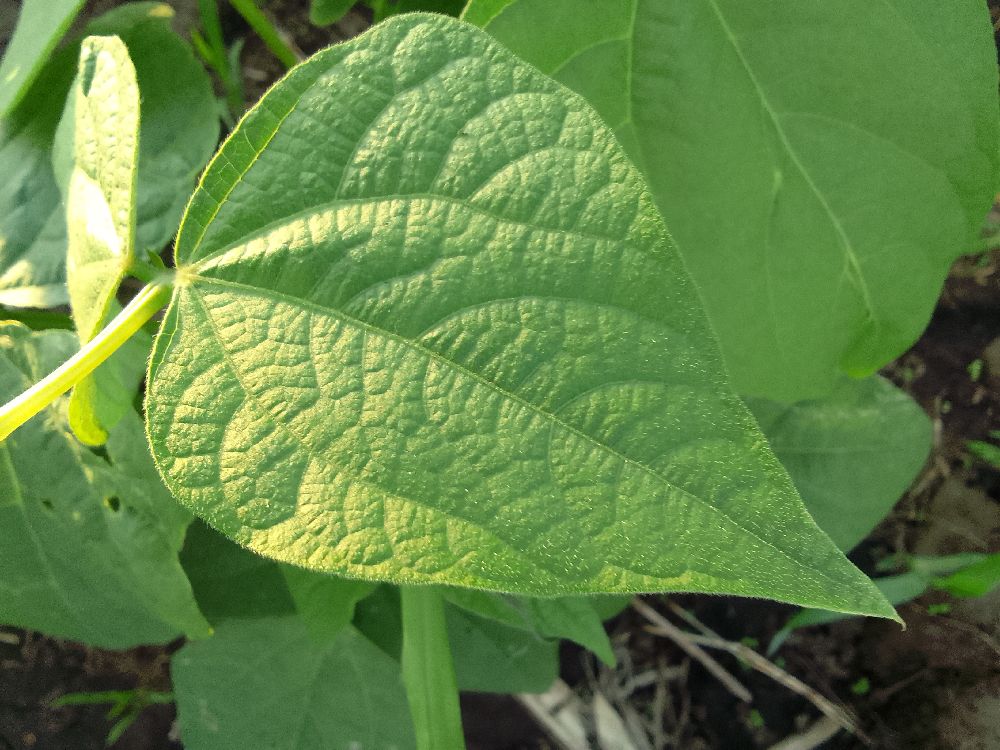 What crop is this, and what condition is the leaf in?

common bean, healthy
